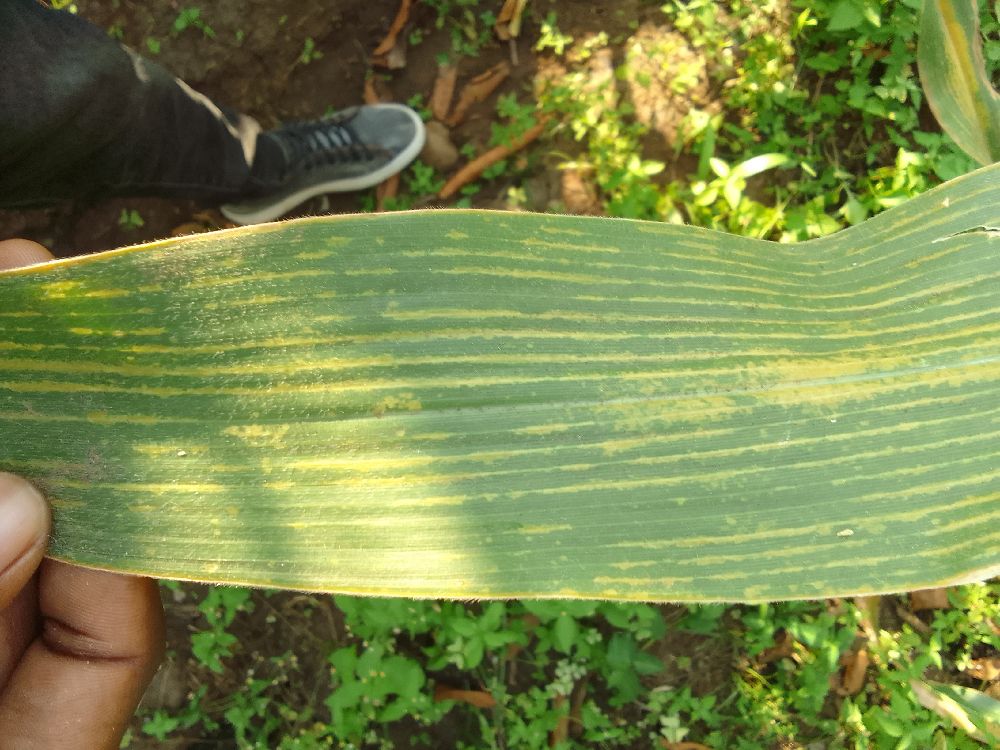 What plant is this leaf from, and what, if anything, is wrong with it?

maize, maize lethal necrosis
